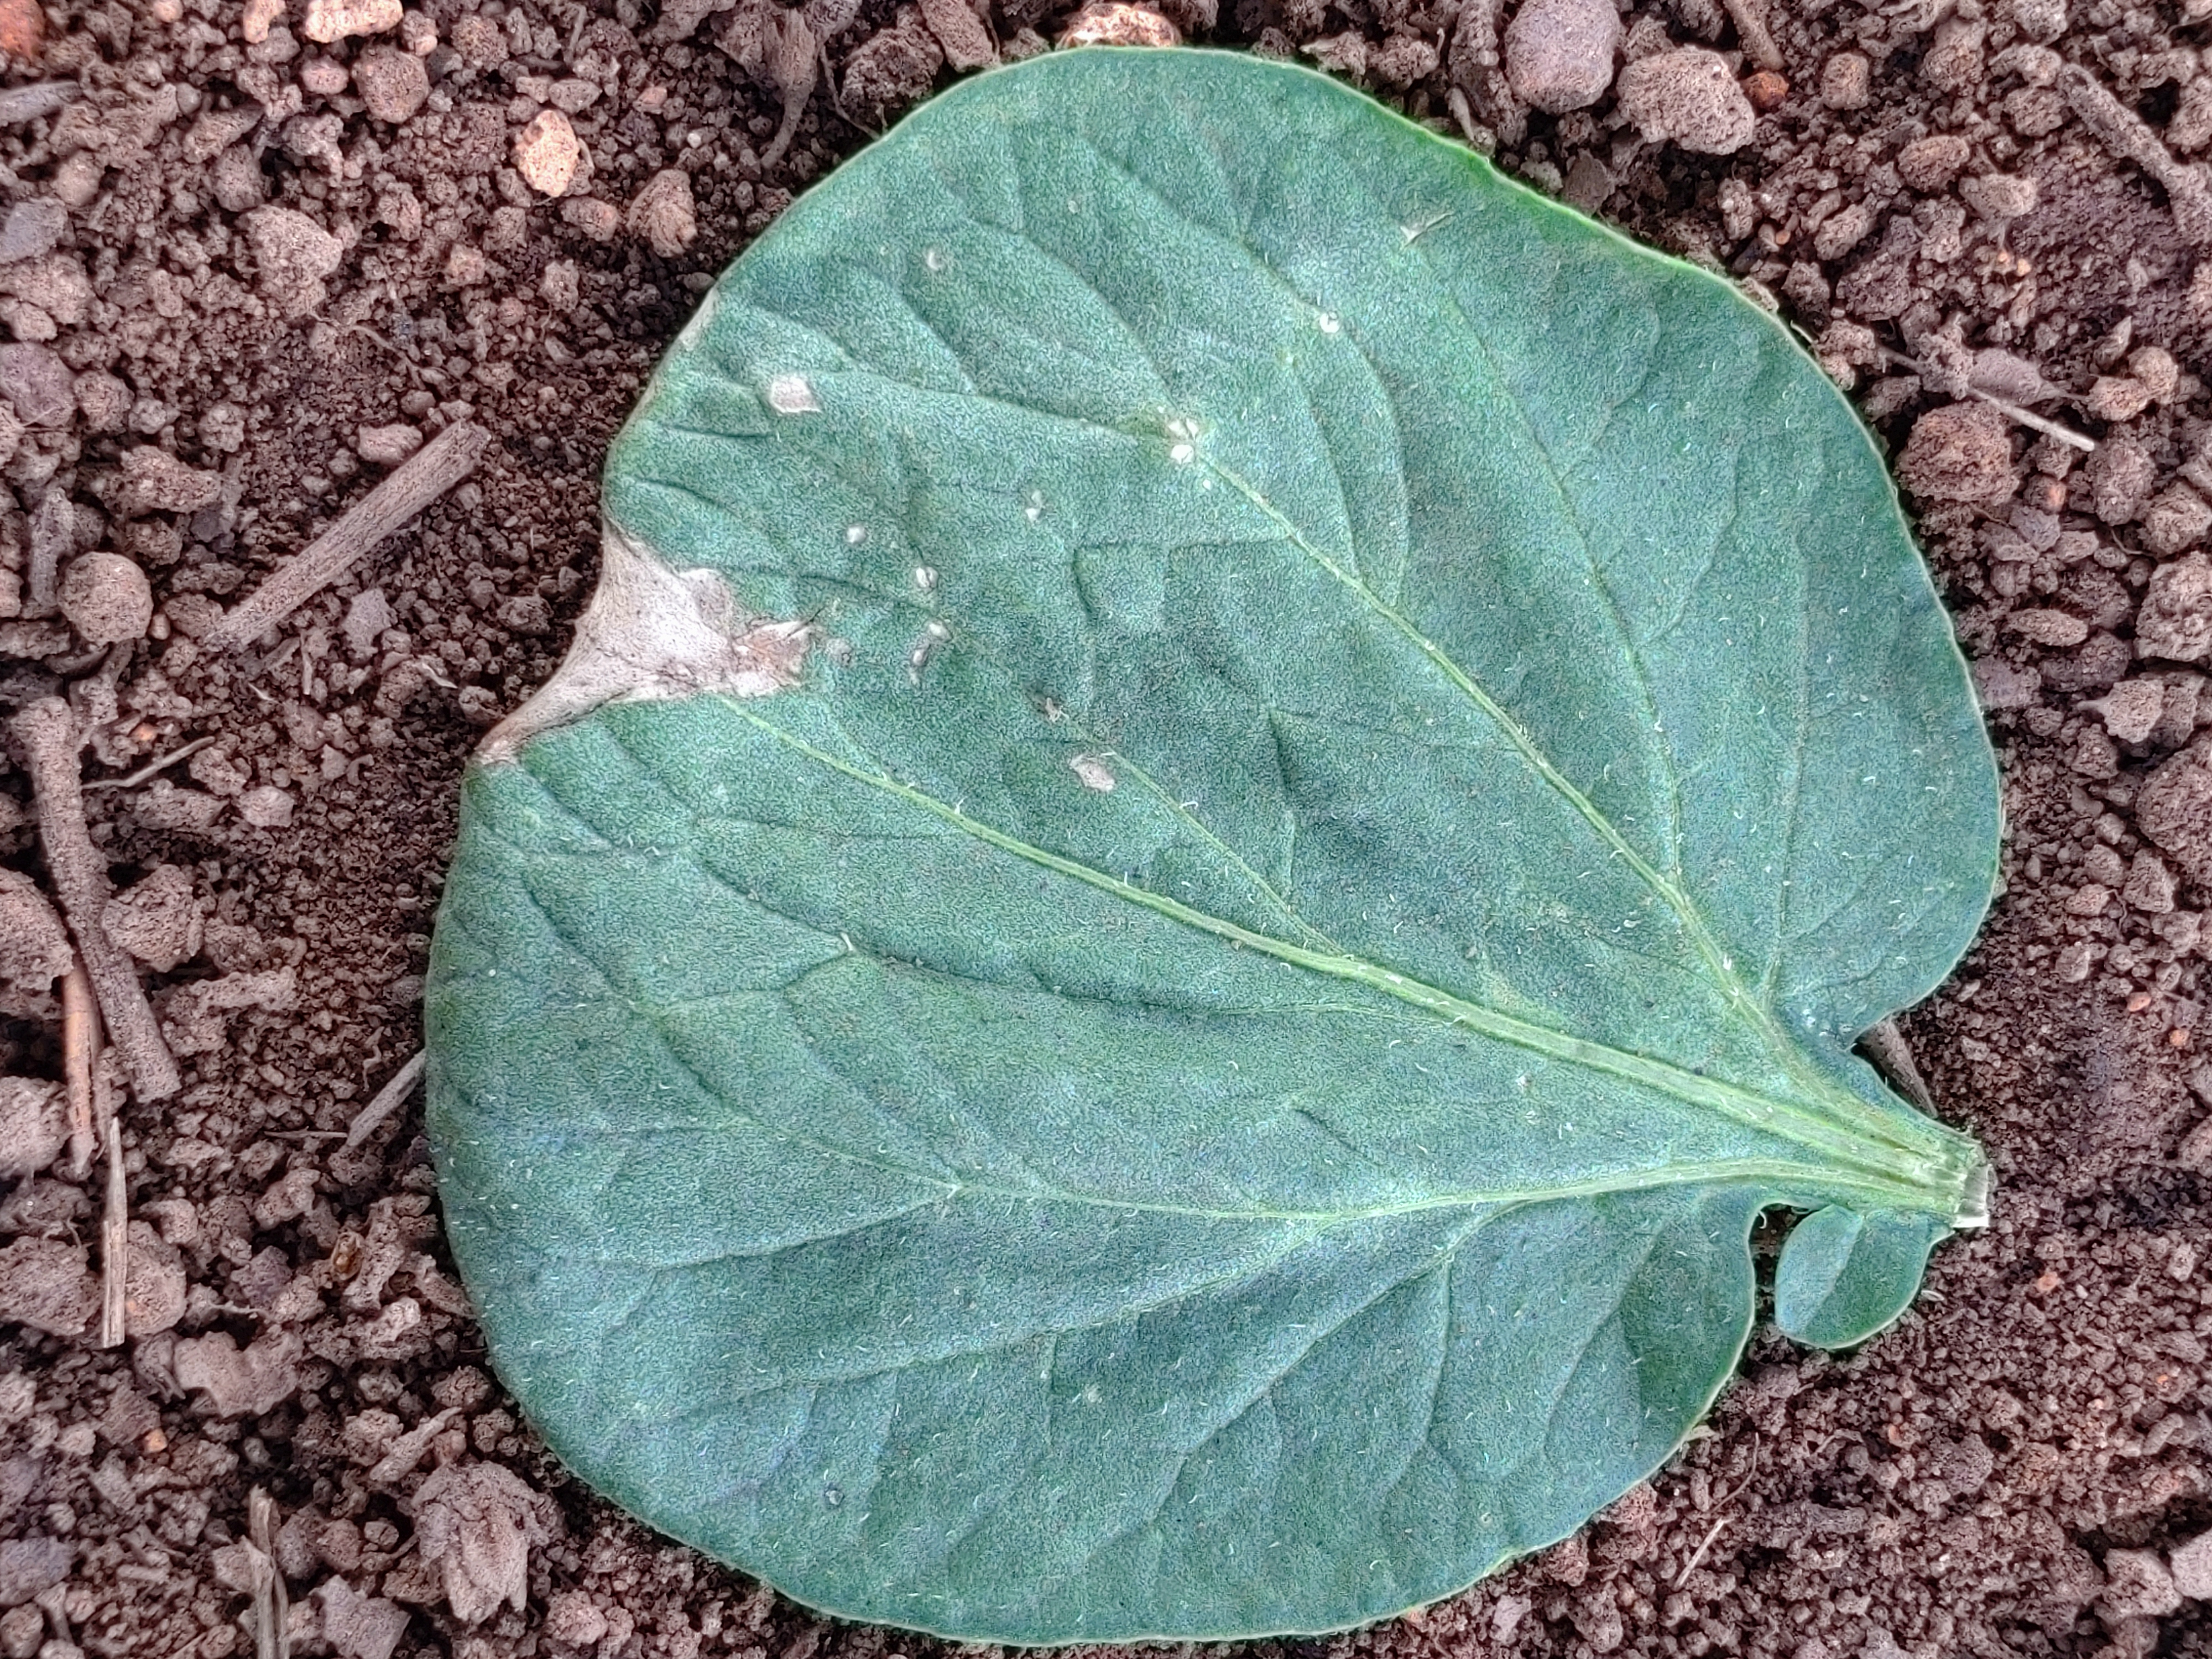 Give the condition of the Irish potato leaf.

early blight
